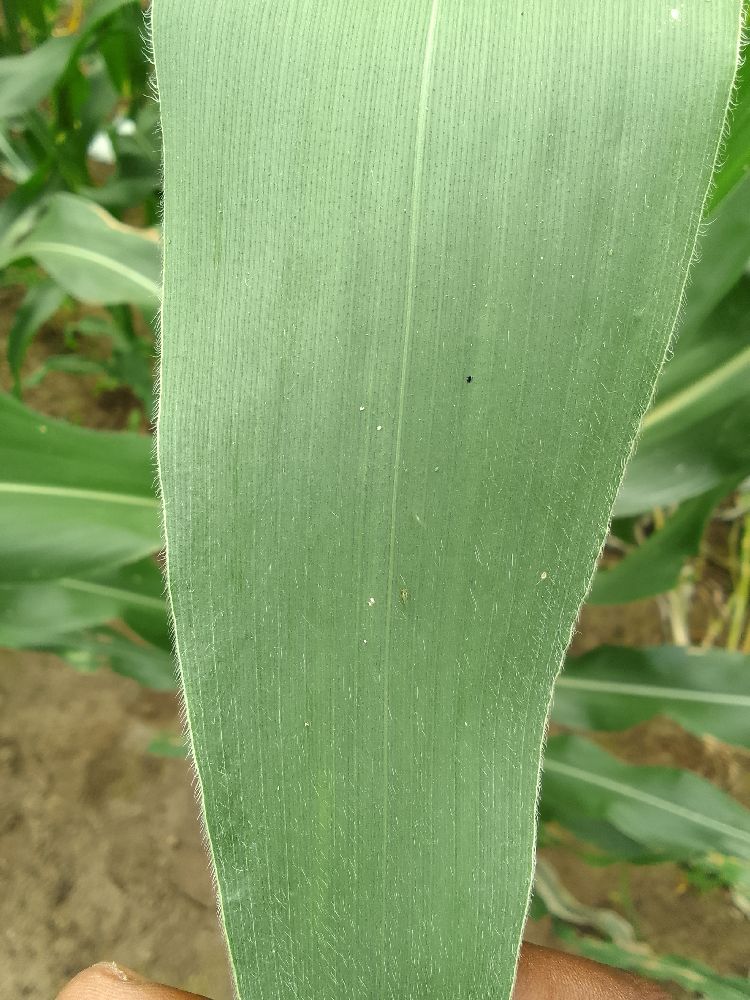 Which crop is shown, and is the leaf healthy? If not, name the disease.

maize, healthy
